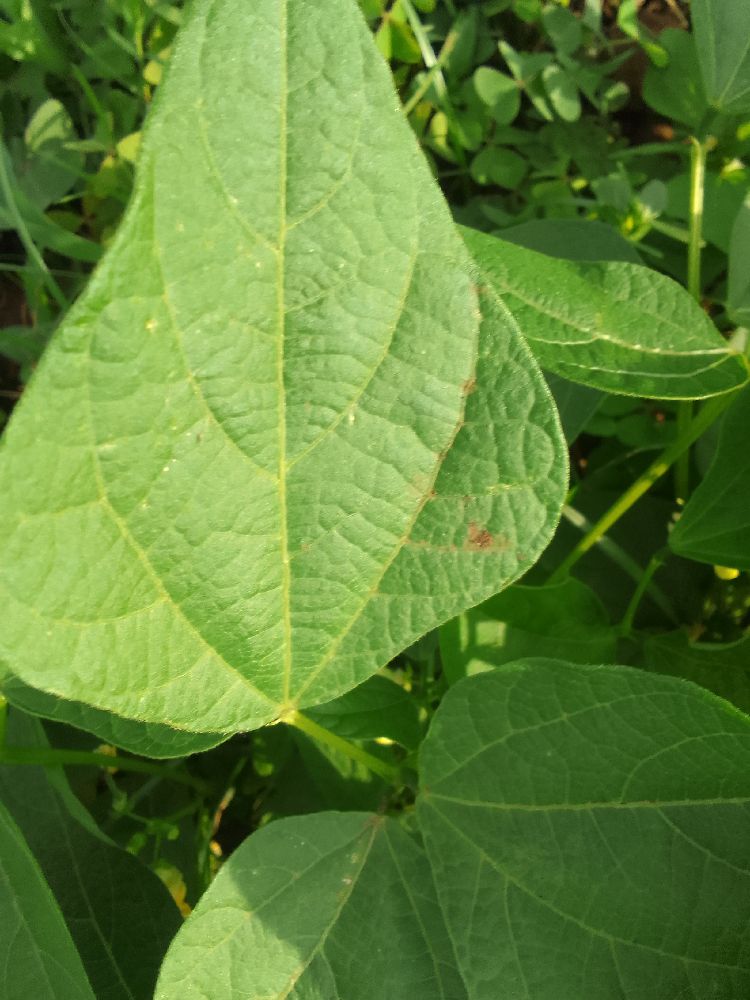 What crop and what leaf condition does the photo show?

common bean, healthy
